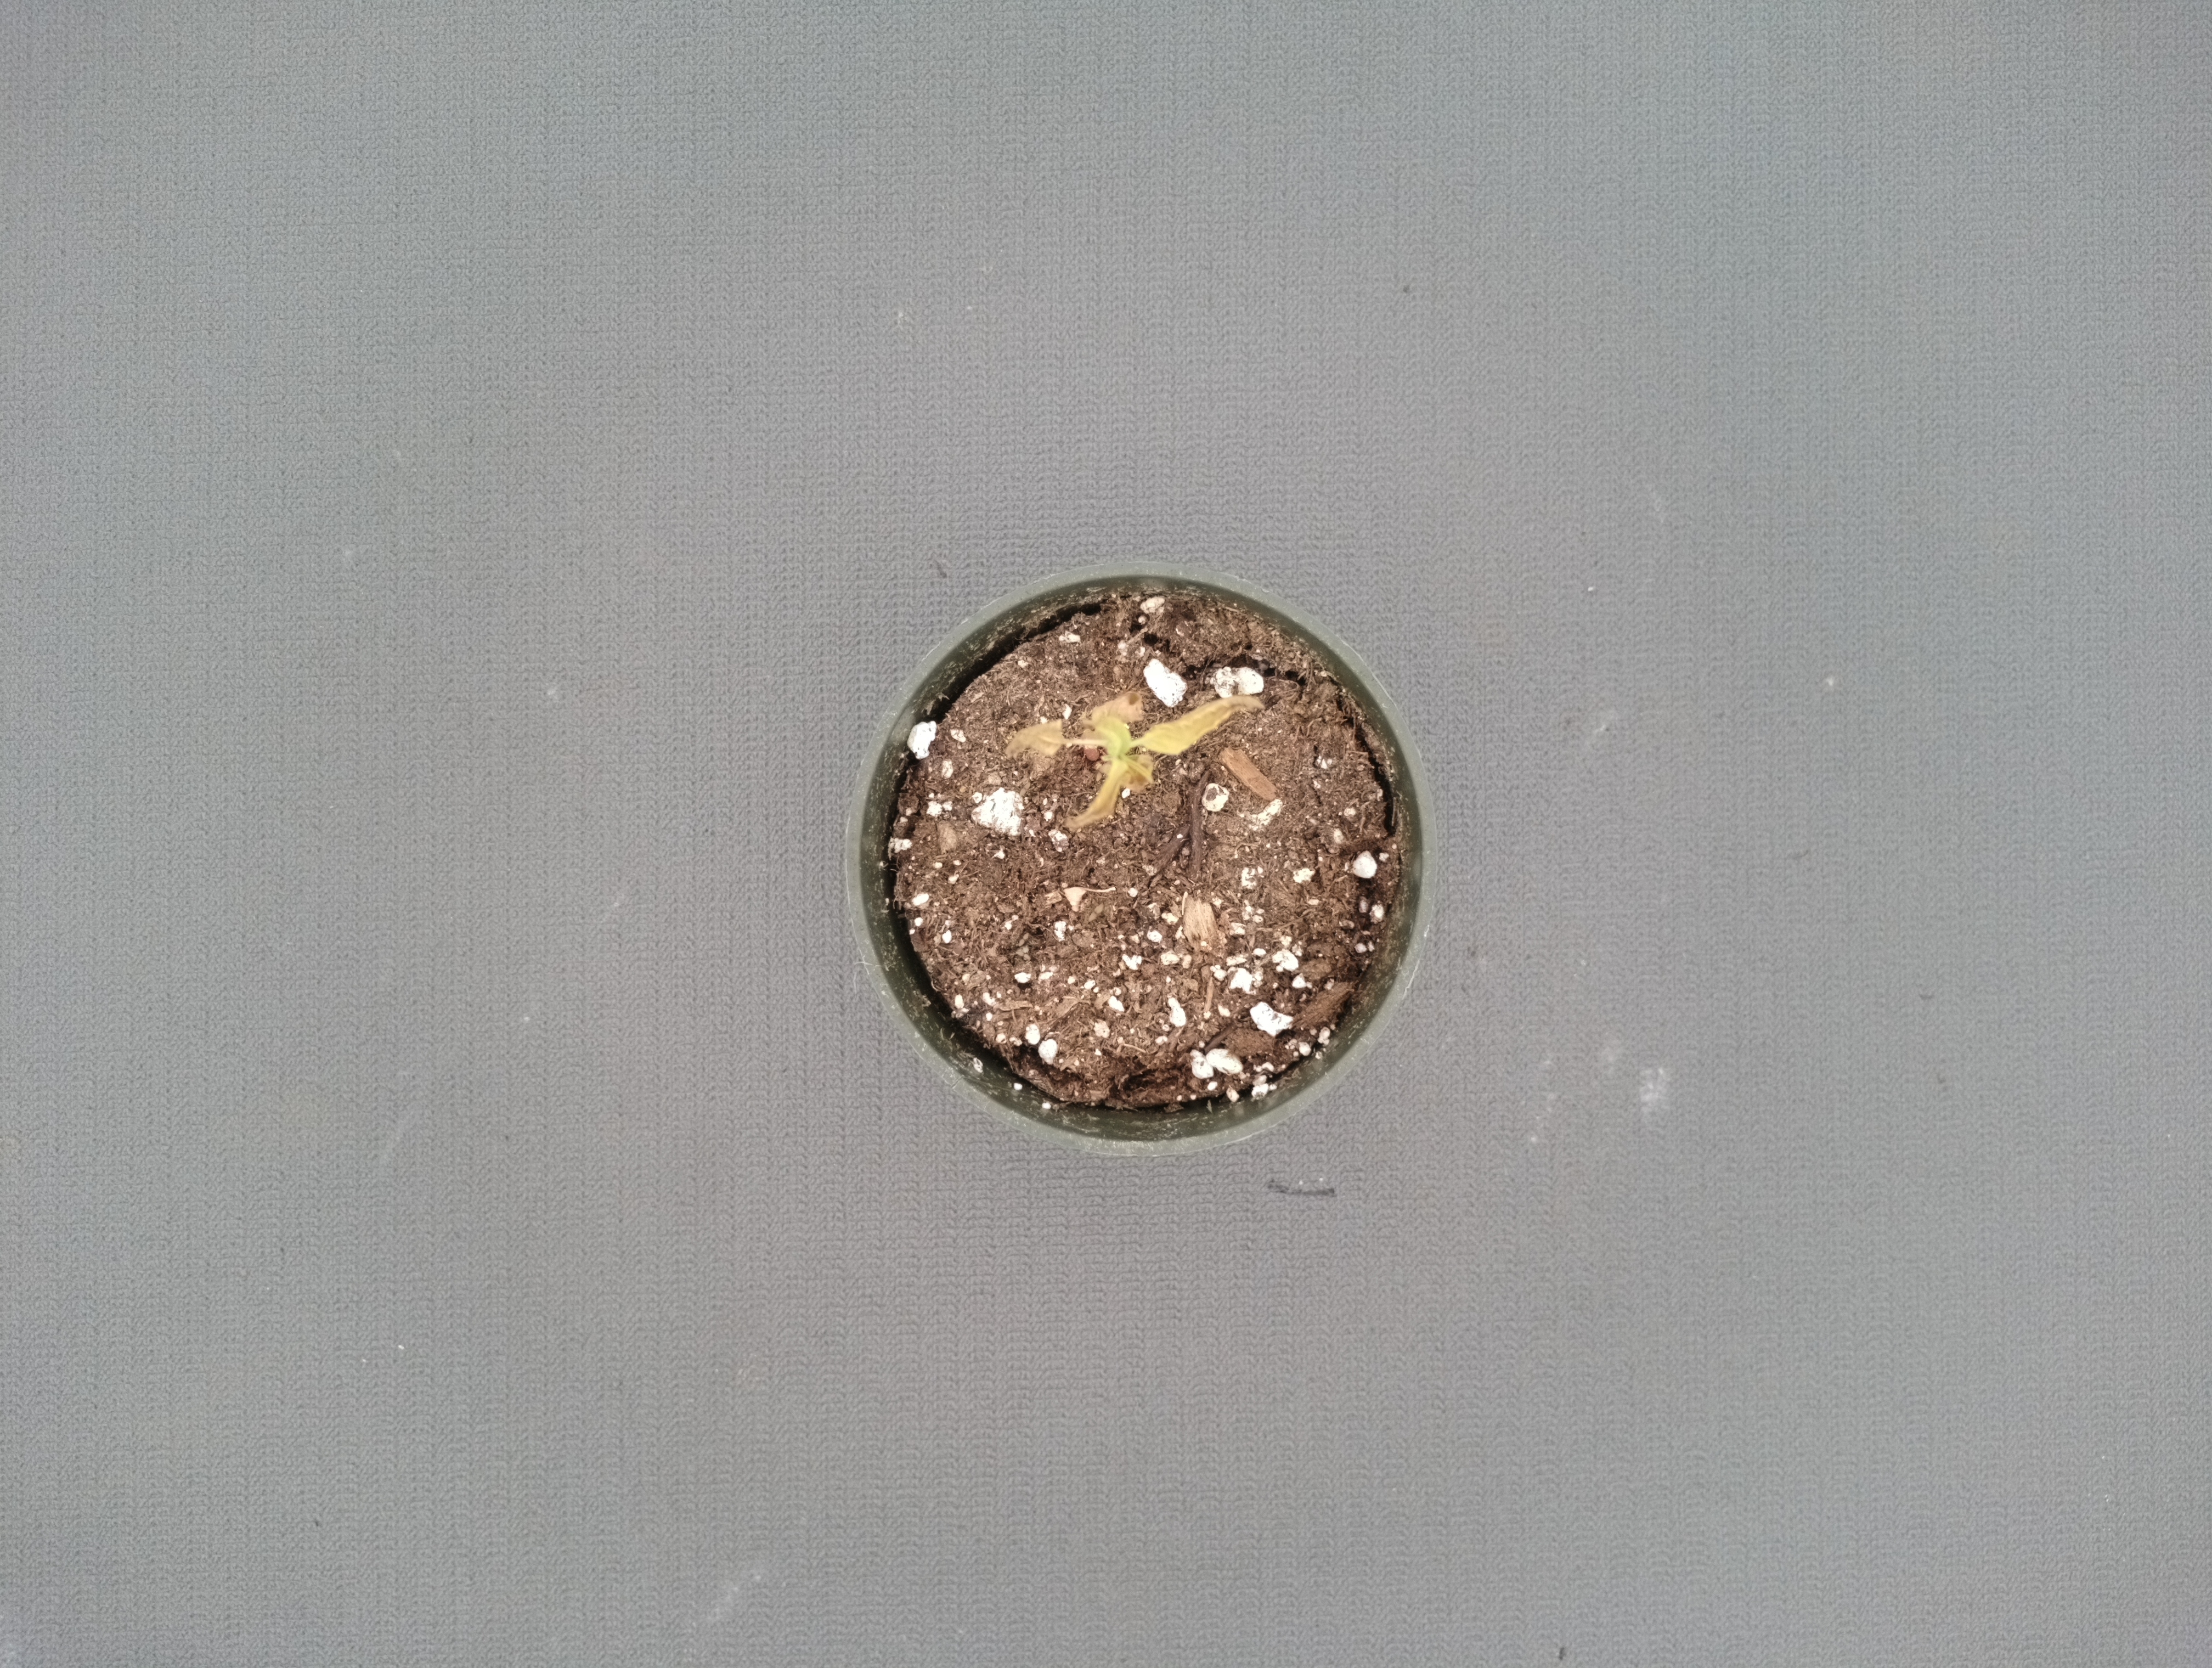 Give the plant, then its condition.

waterhemp, necrosis only
